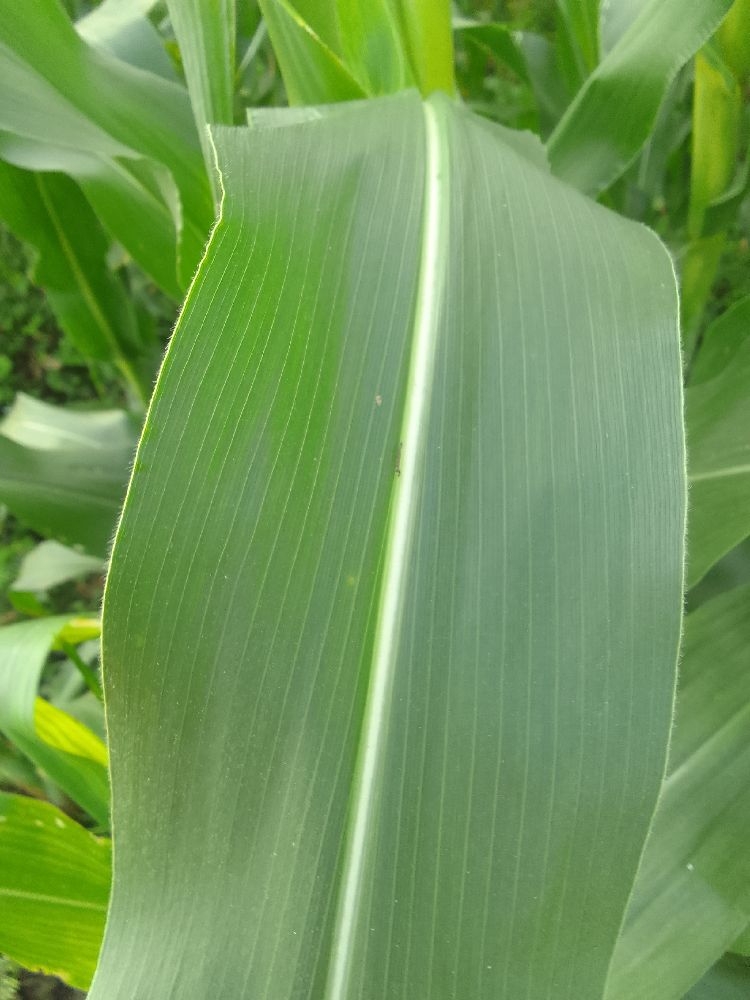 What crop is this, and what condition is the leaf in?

maize, healthy
